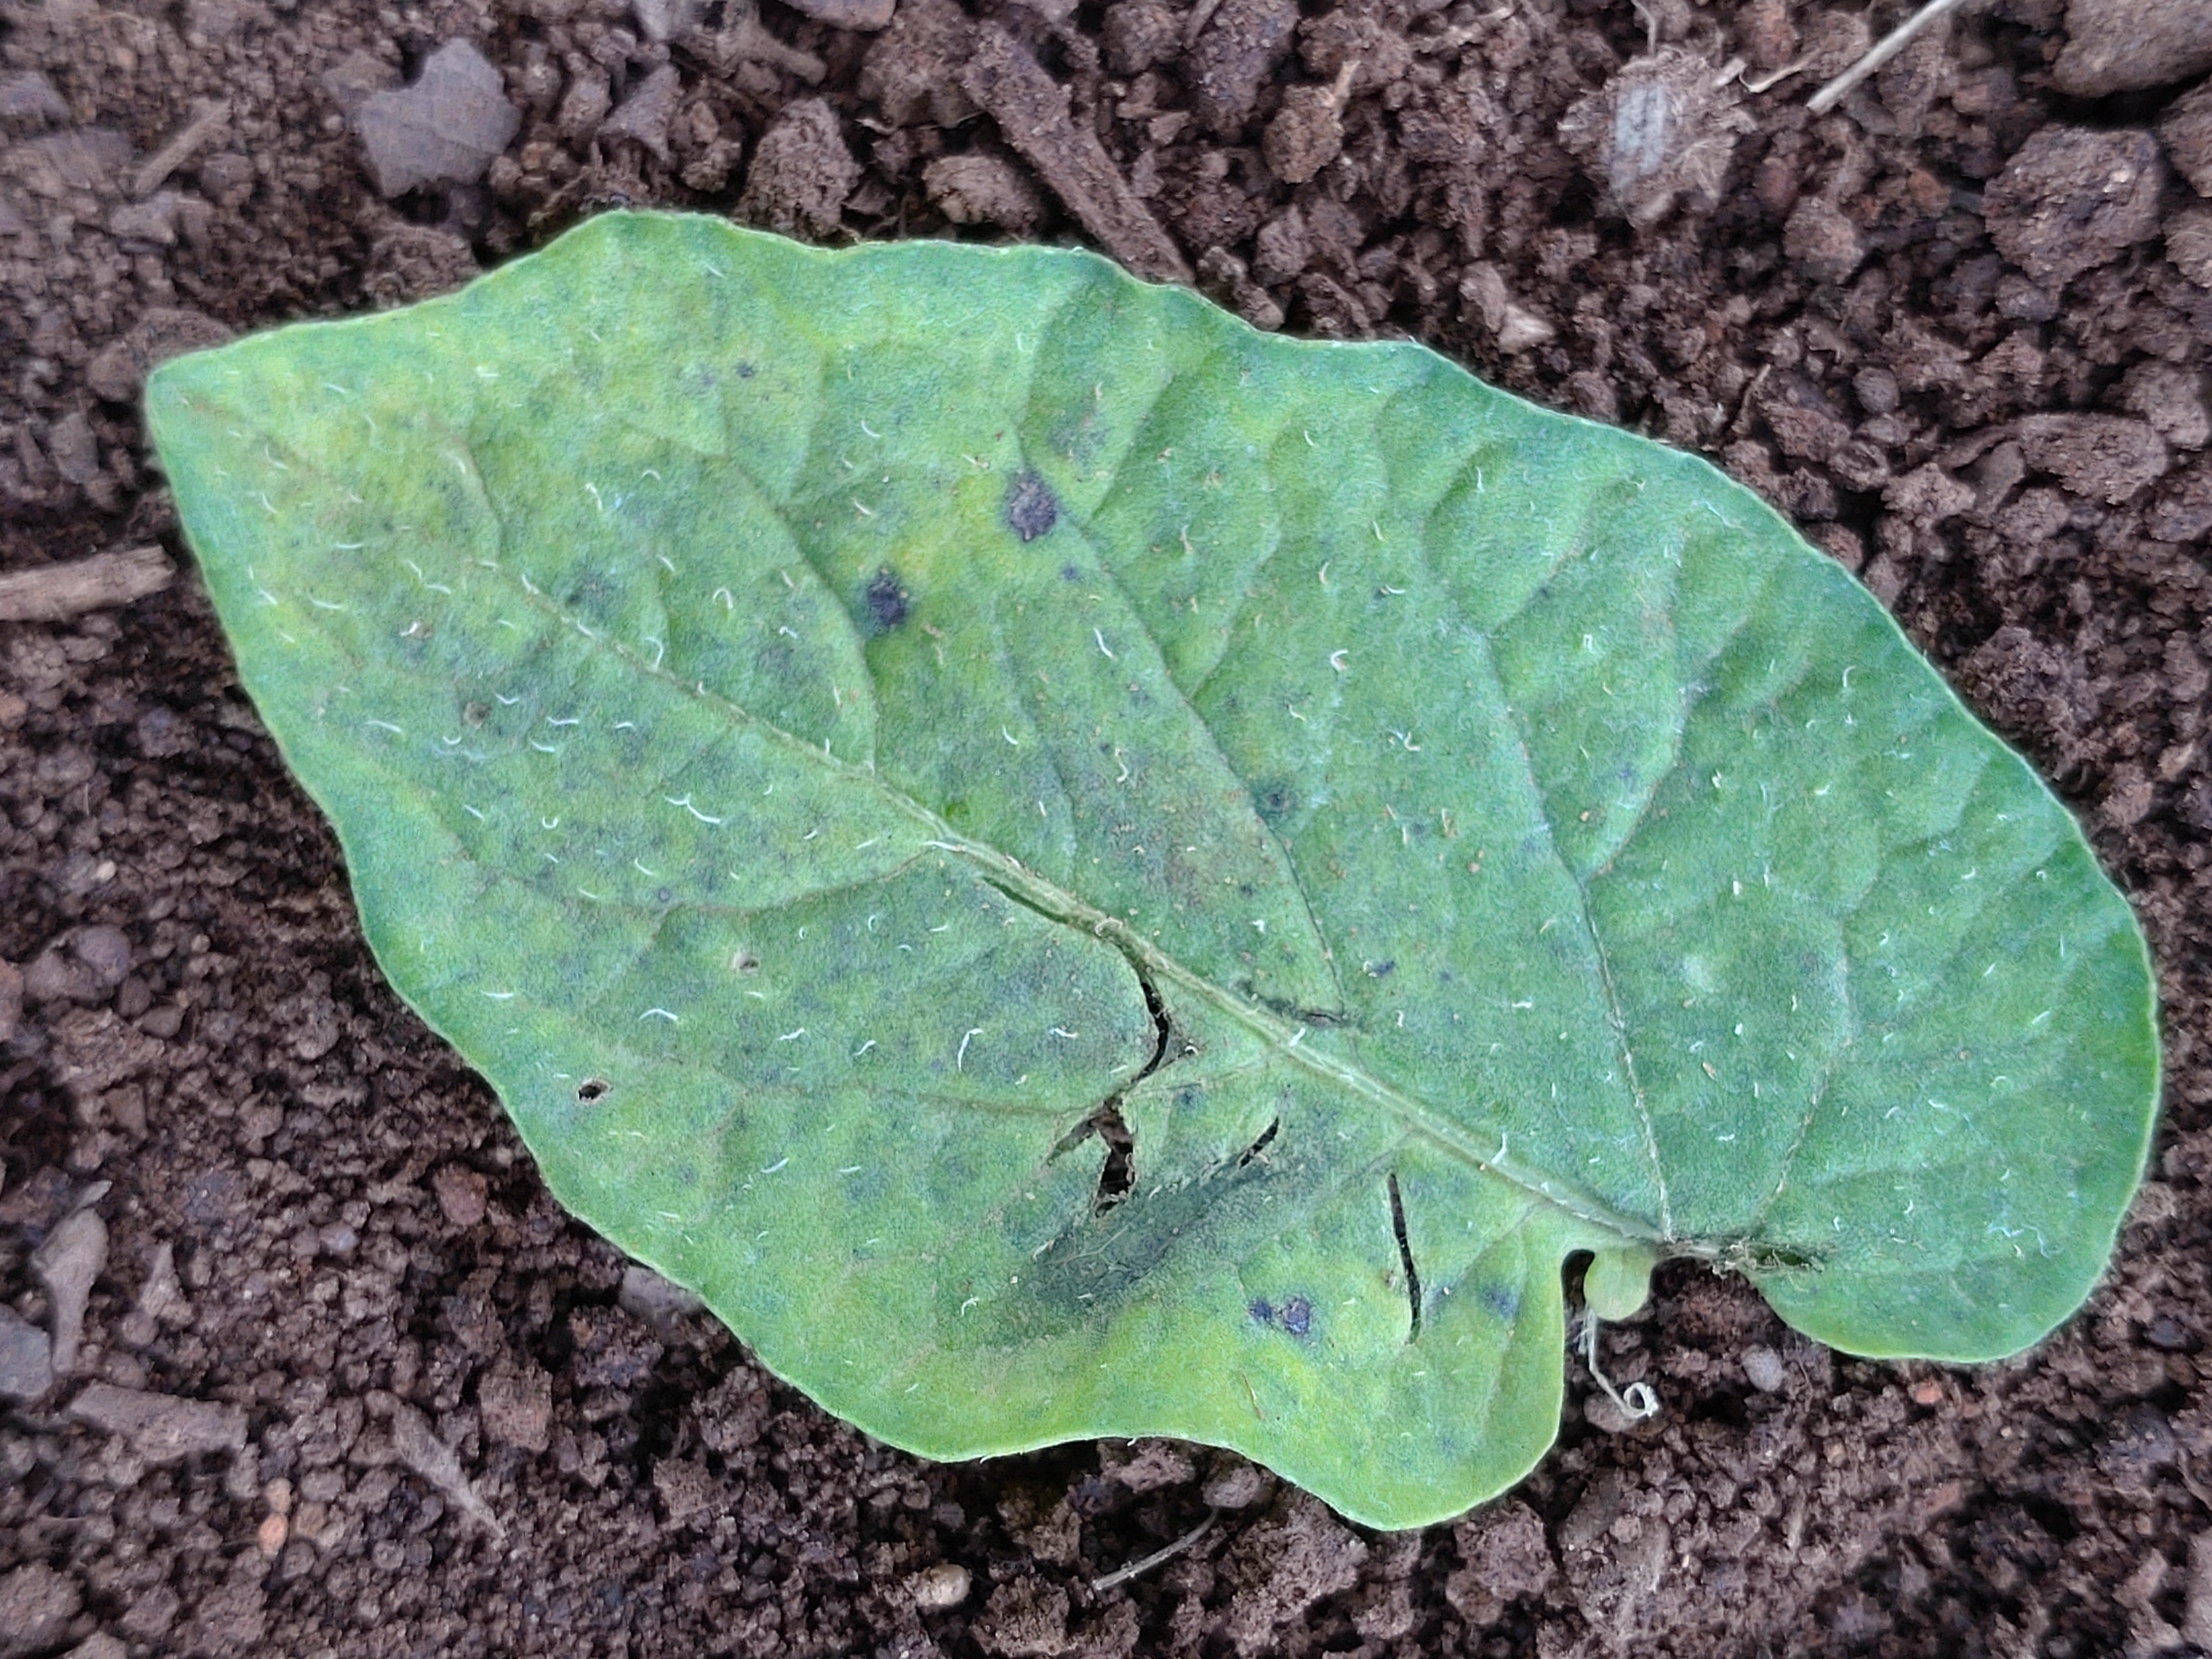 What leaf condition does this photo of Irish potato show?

late blight
